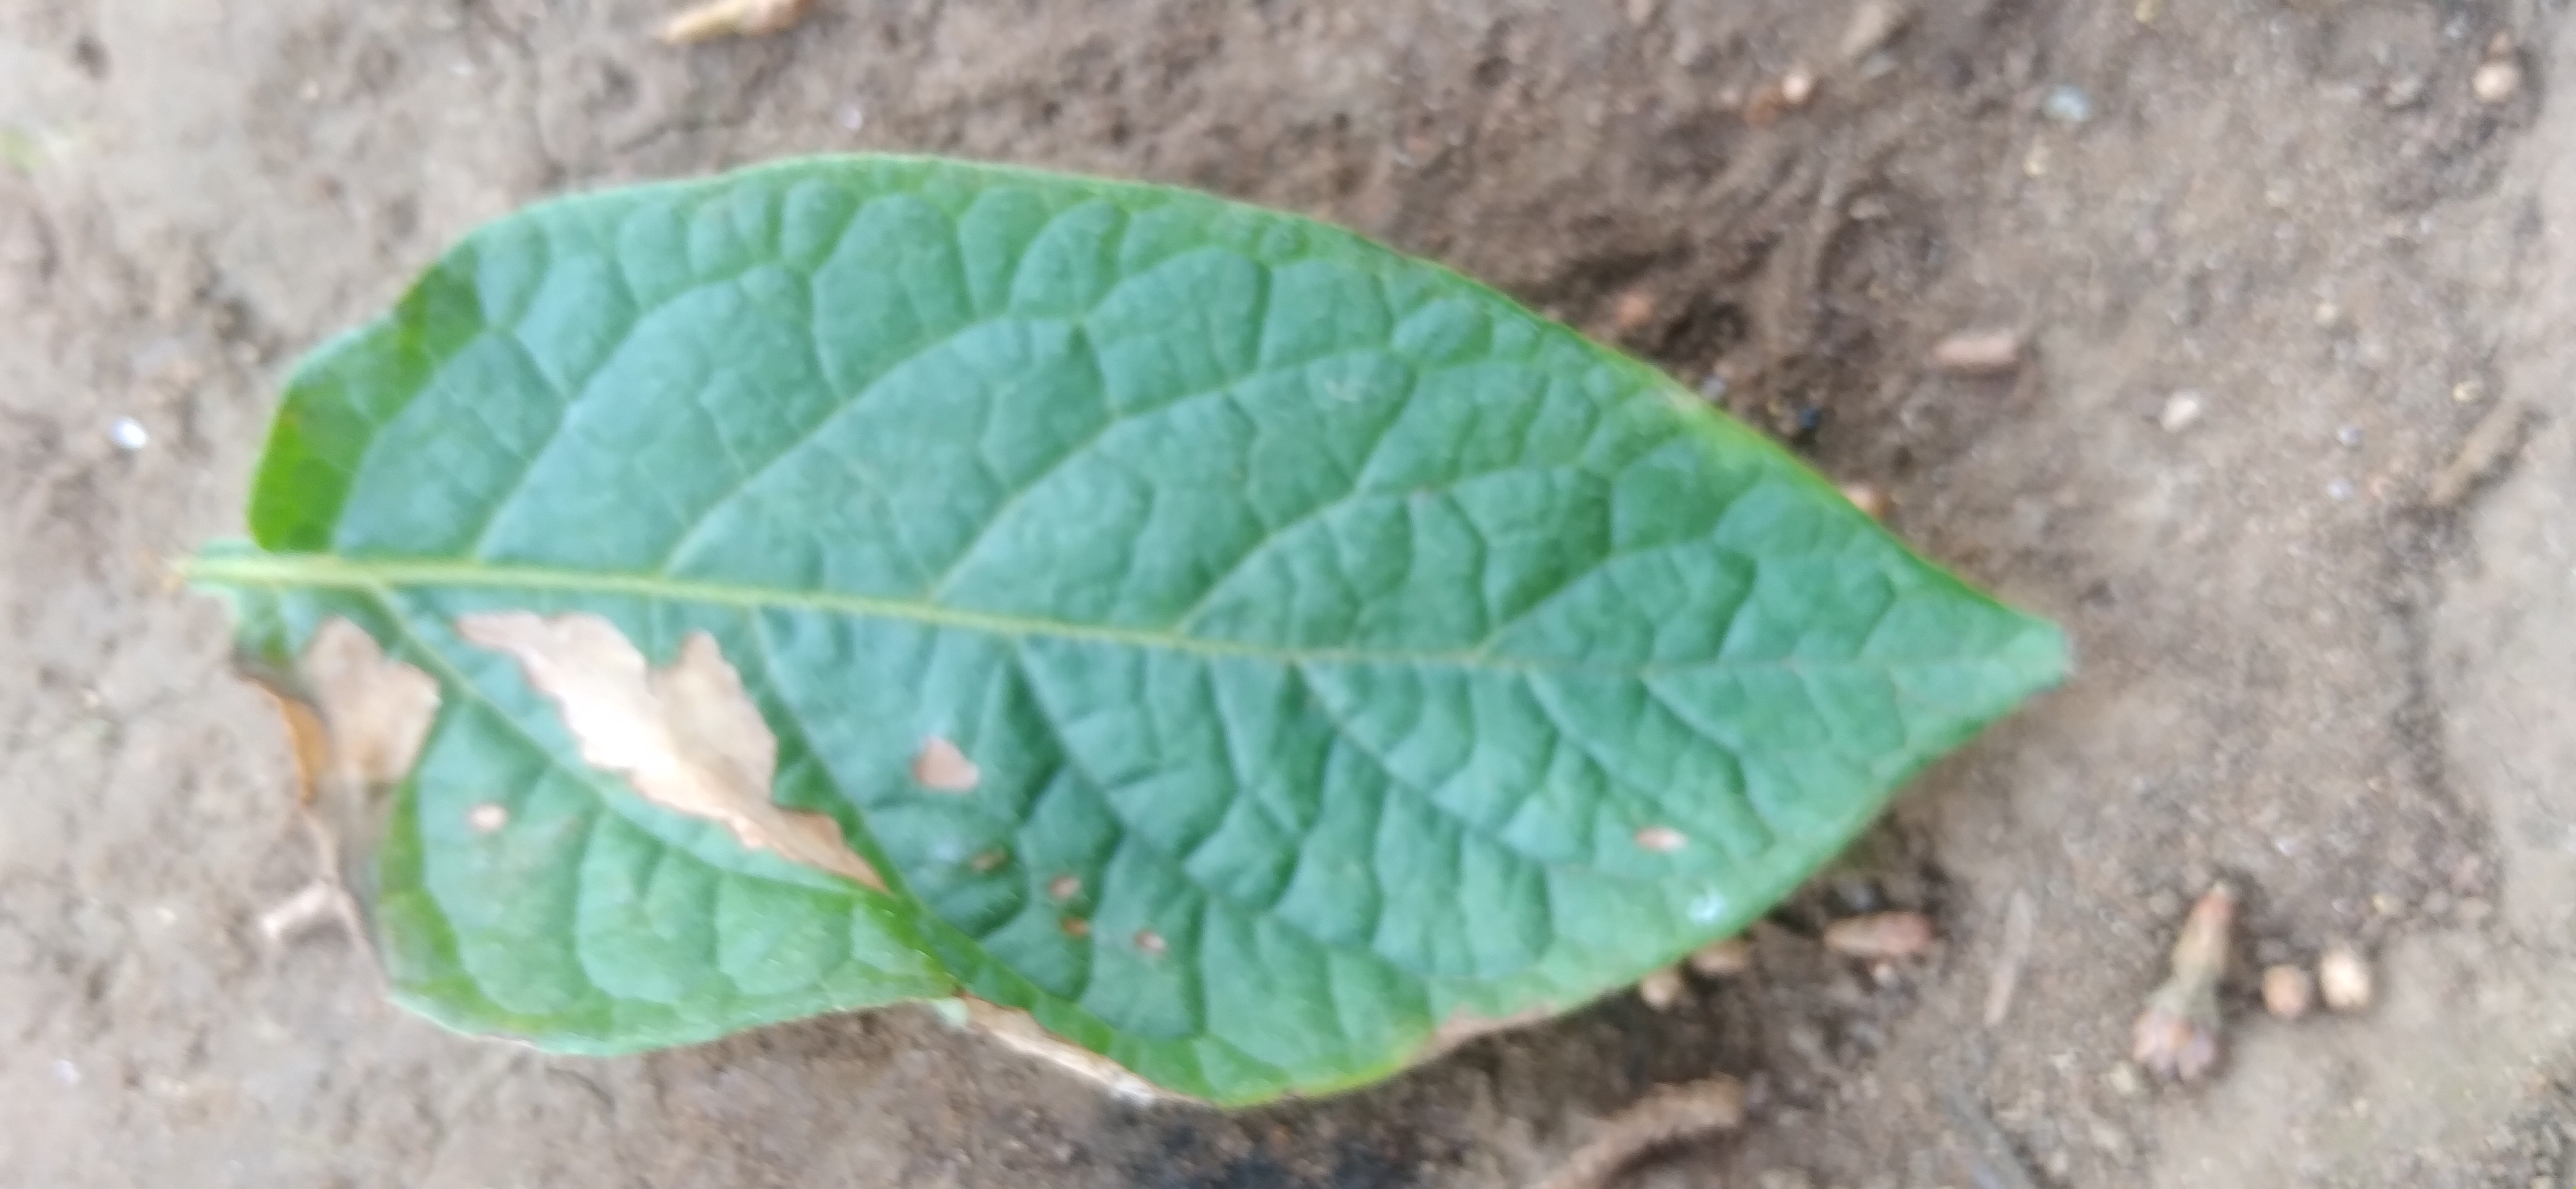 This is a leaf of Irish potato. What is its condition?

early blight
